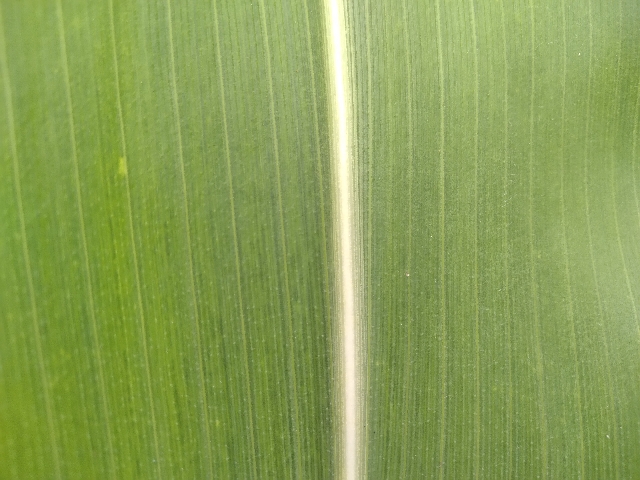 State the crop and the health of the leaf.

maize, healthy
